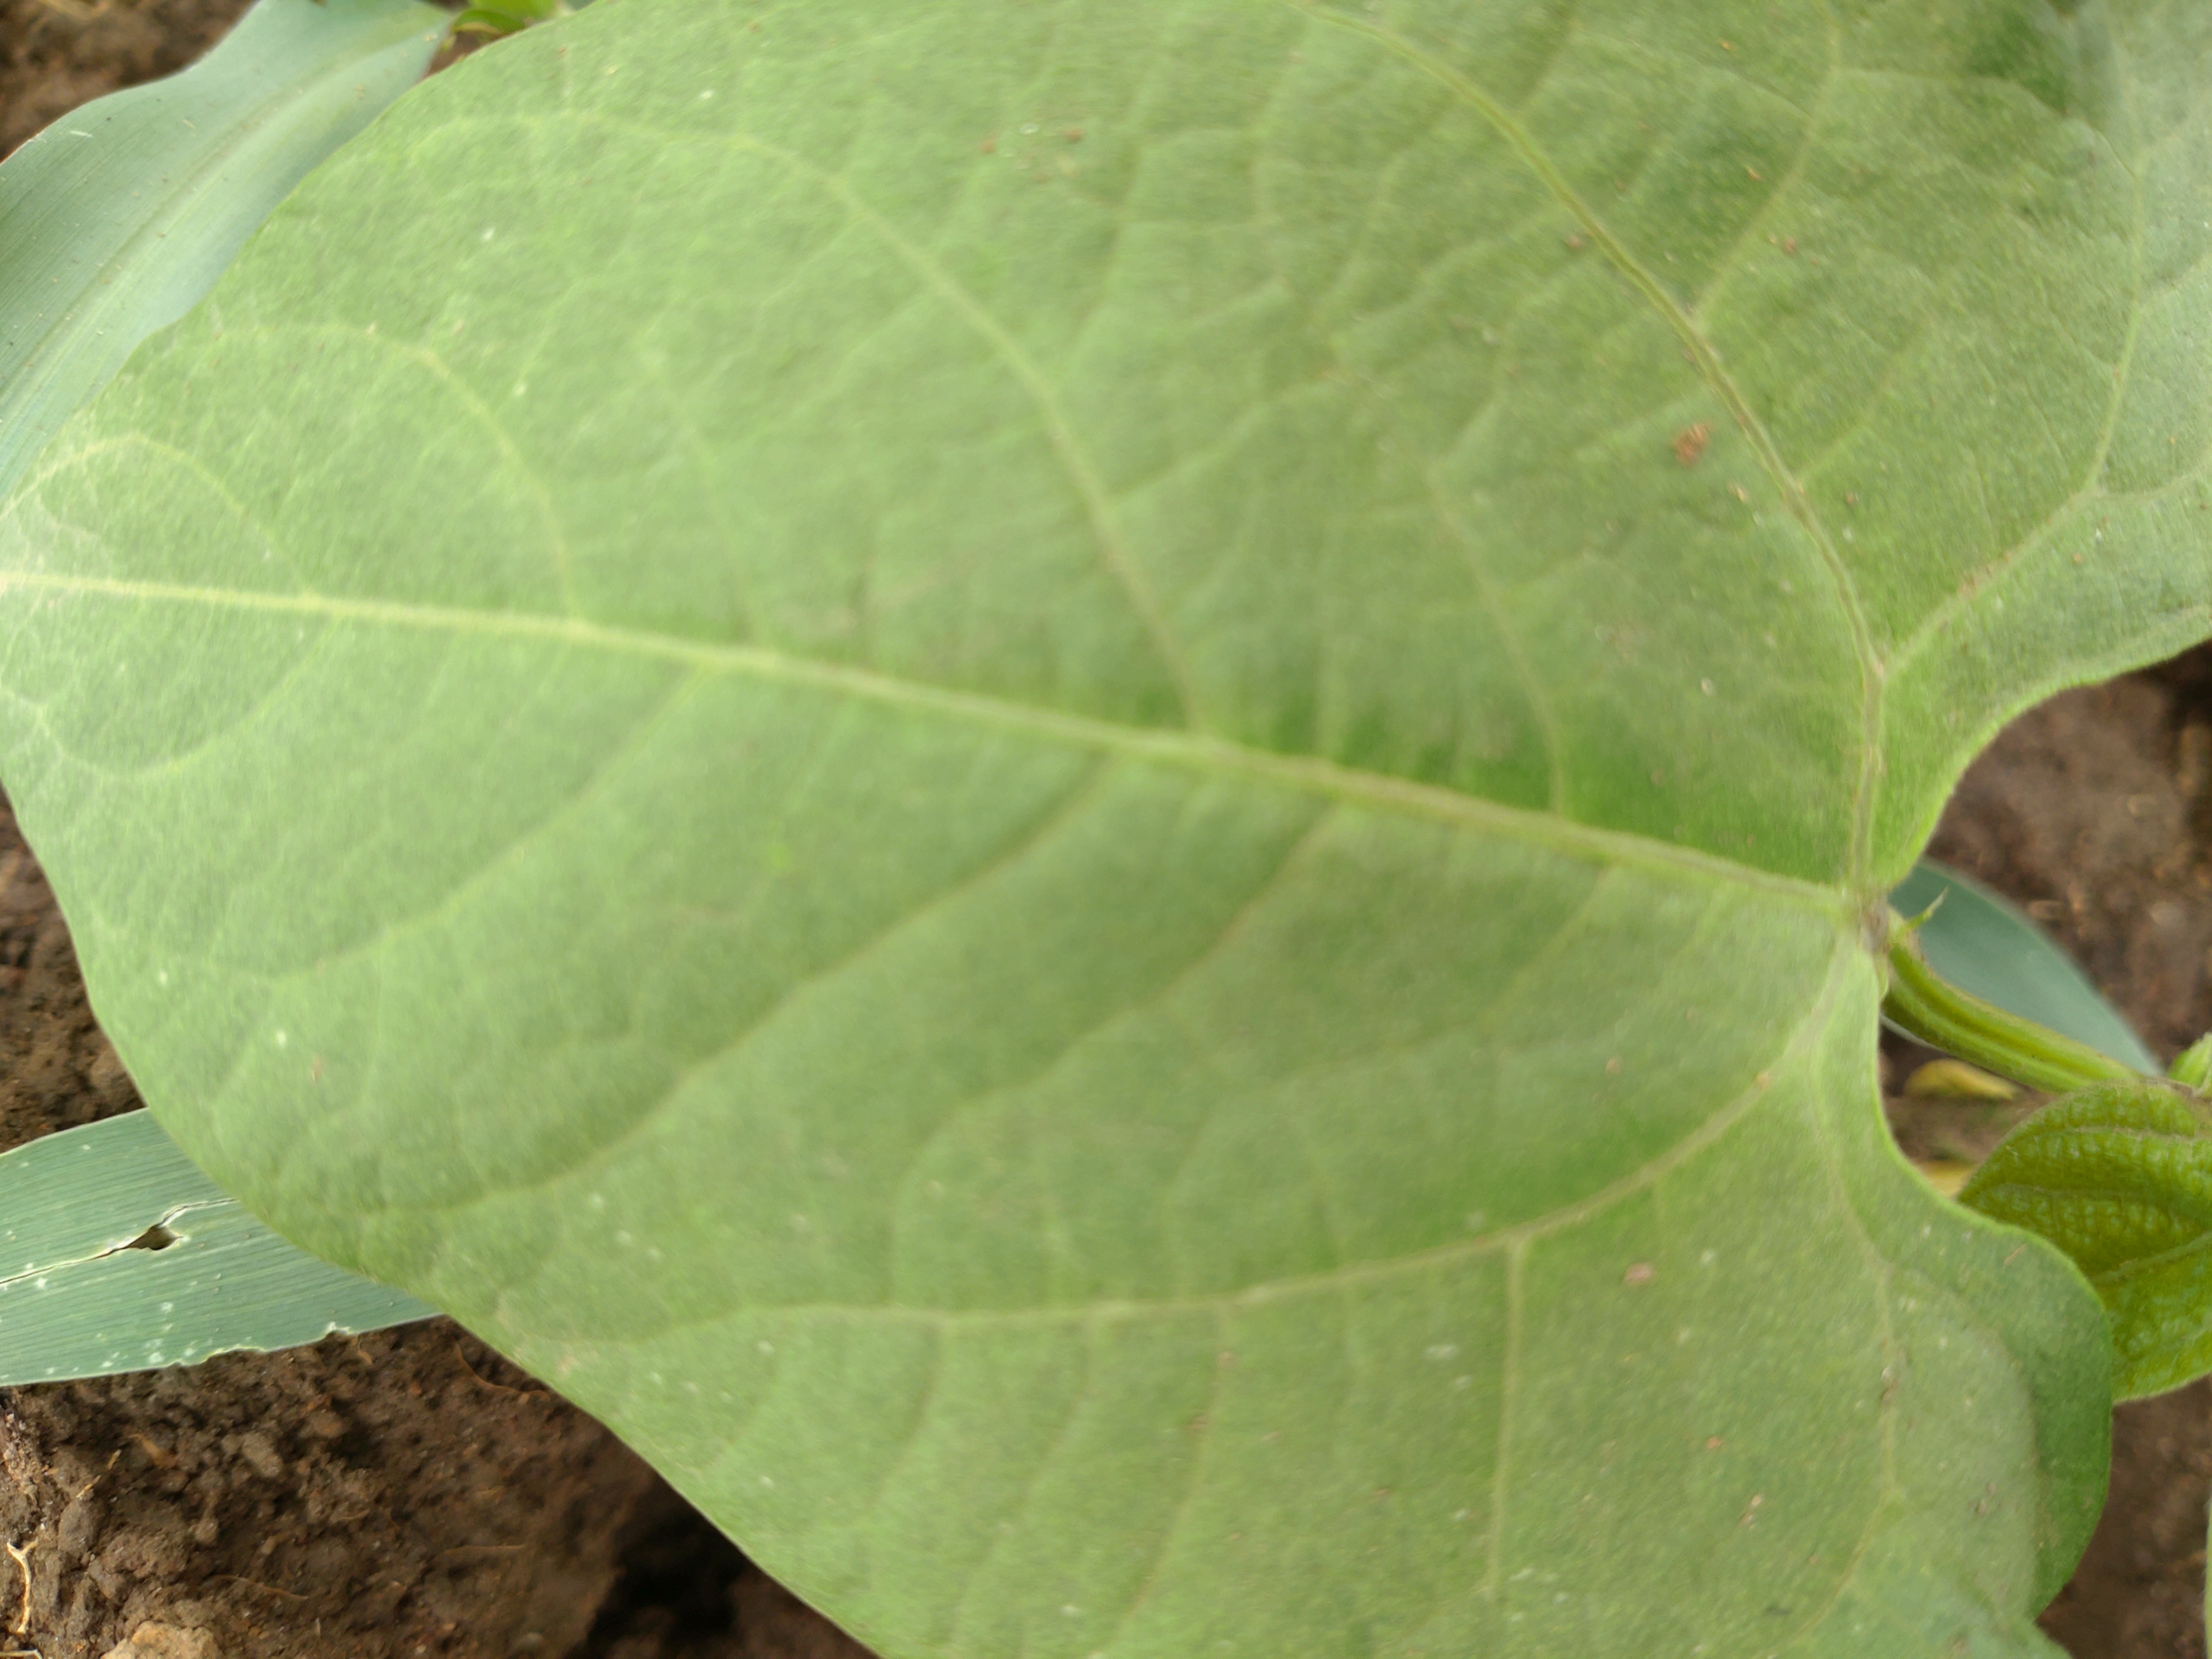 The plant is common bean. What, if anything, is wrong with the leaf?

healthy
